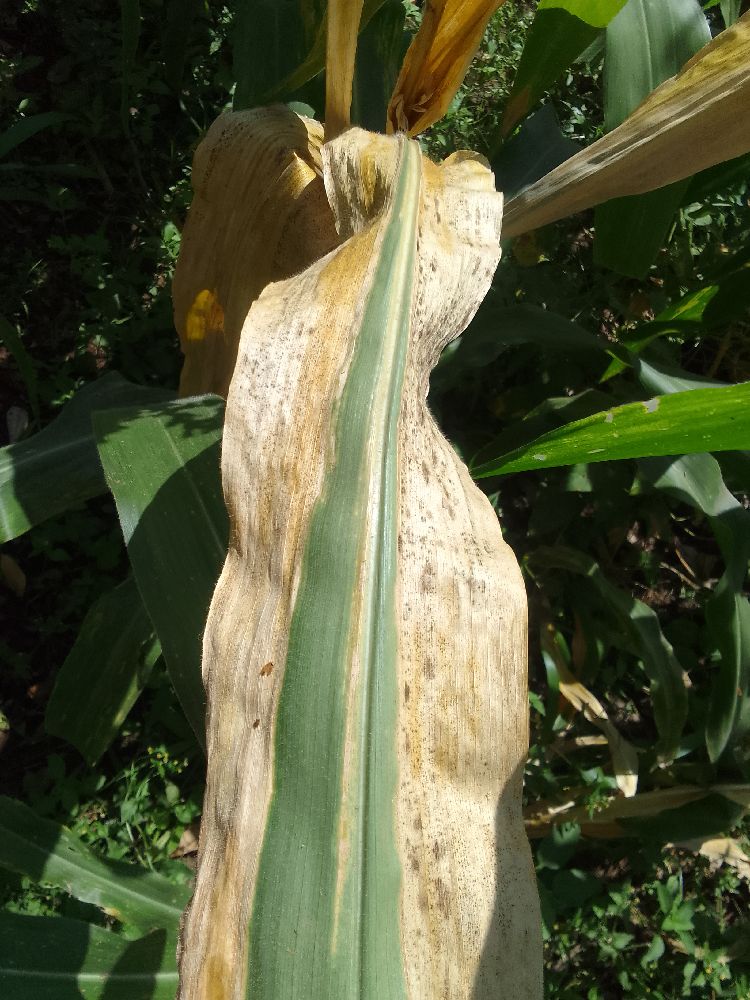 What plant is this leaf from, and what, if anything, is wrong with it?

maize, maize lethal necrosis
